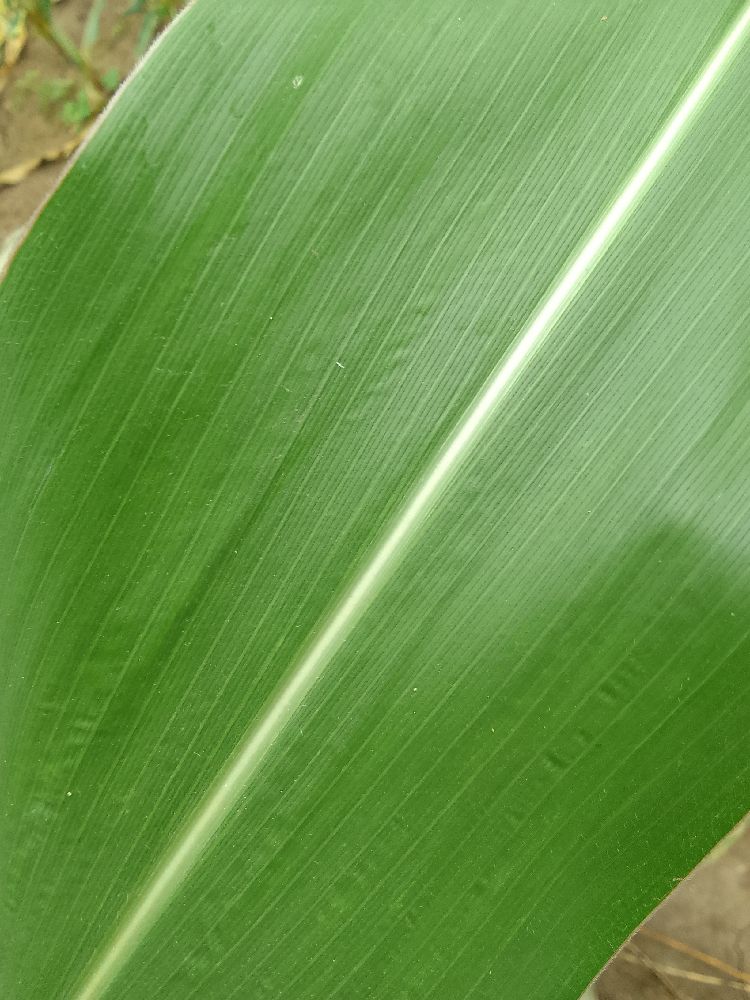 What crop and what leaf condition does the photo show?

maize, healthy
